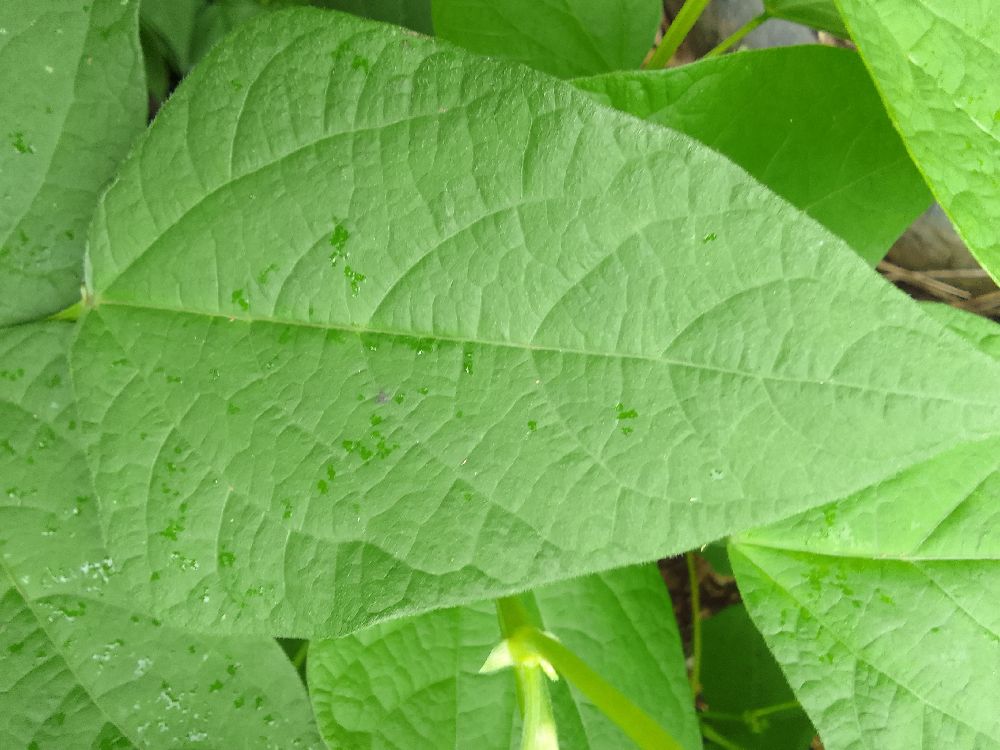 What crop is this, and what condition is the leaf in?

common bean, healthy
